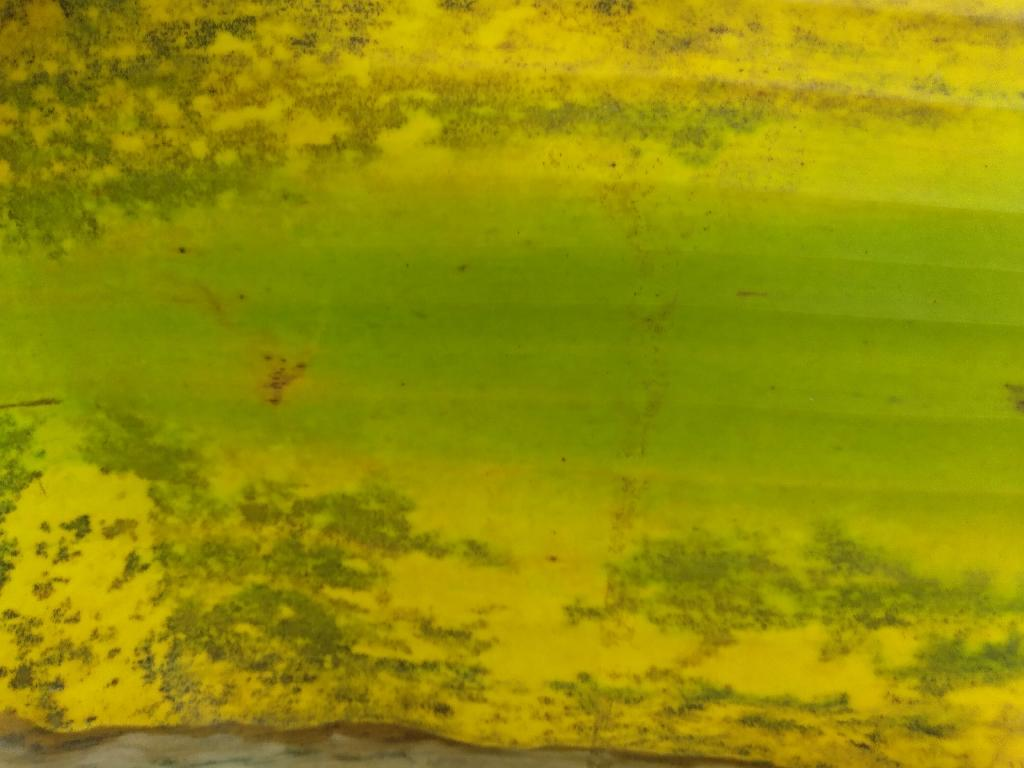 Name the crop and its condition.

banana, black sigatoka
